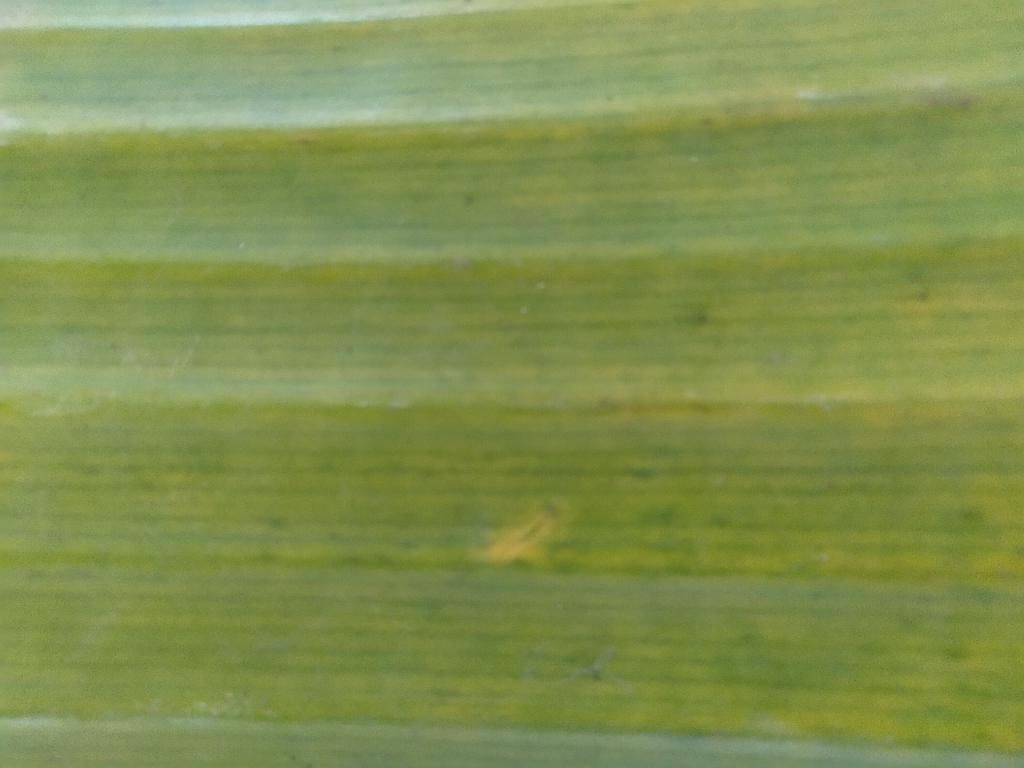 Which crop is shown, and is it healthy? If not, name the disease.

banana, fusarium wilt race 1
